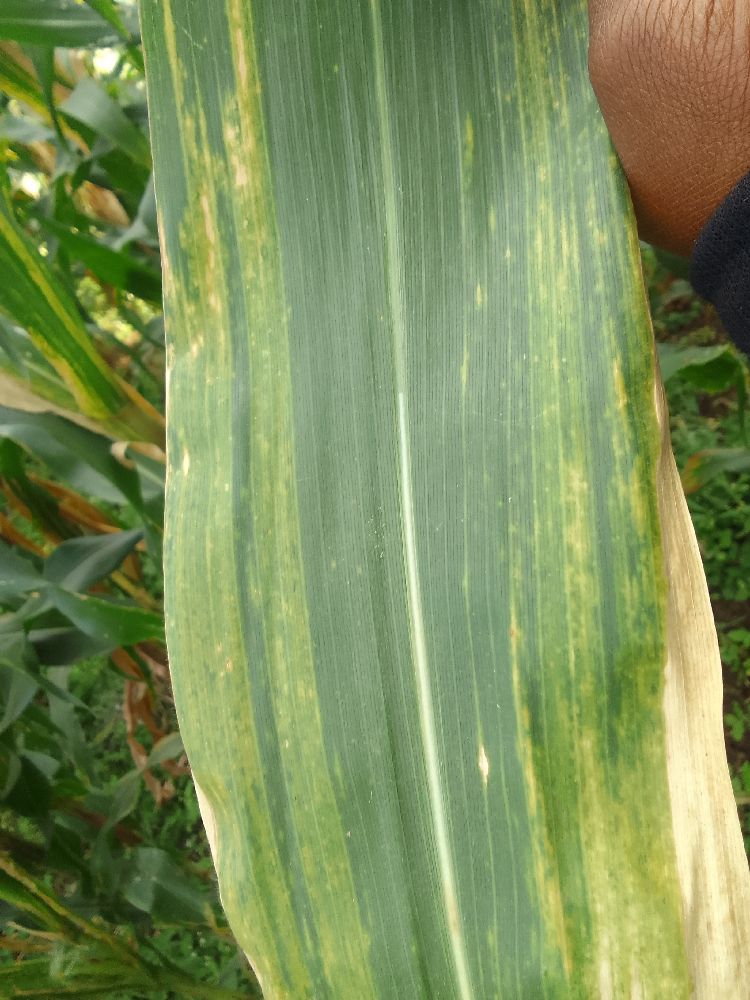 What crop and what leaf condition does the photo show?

maize, maize lethal necrosis
